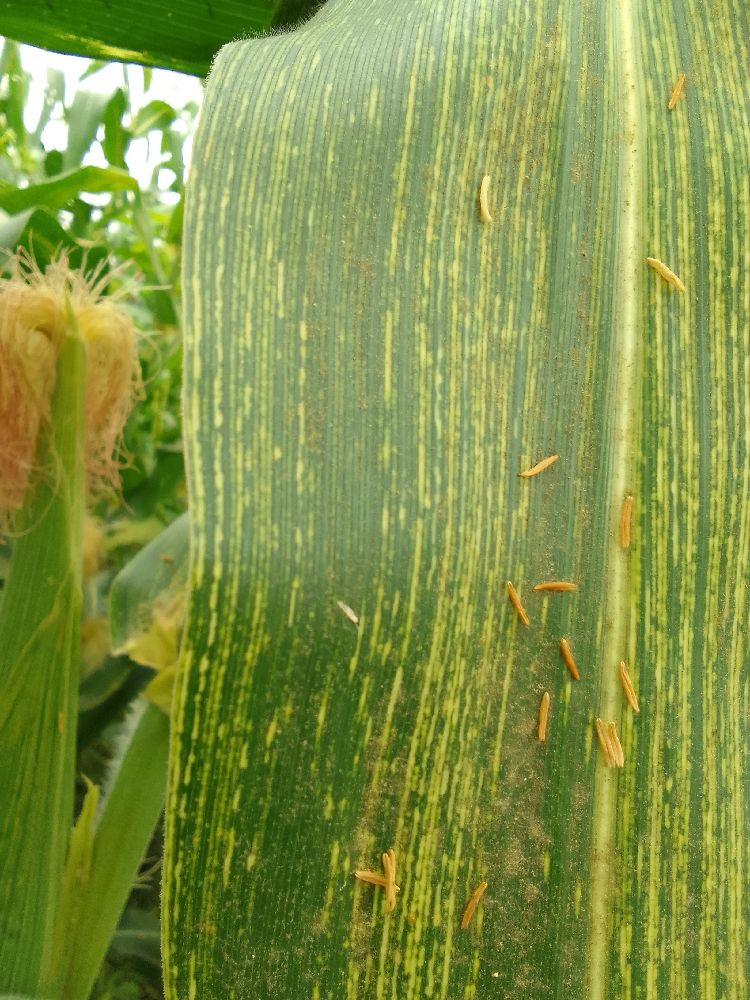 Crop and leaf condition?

maize, maize streak virus
